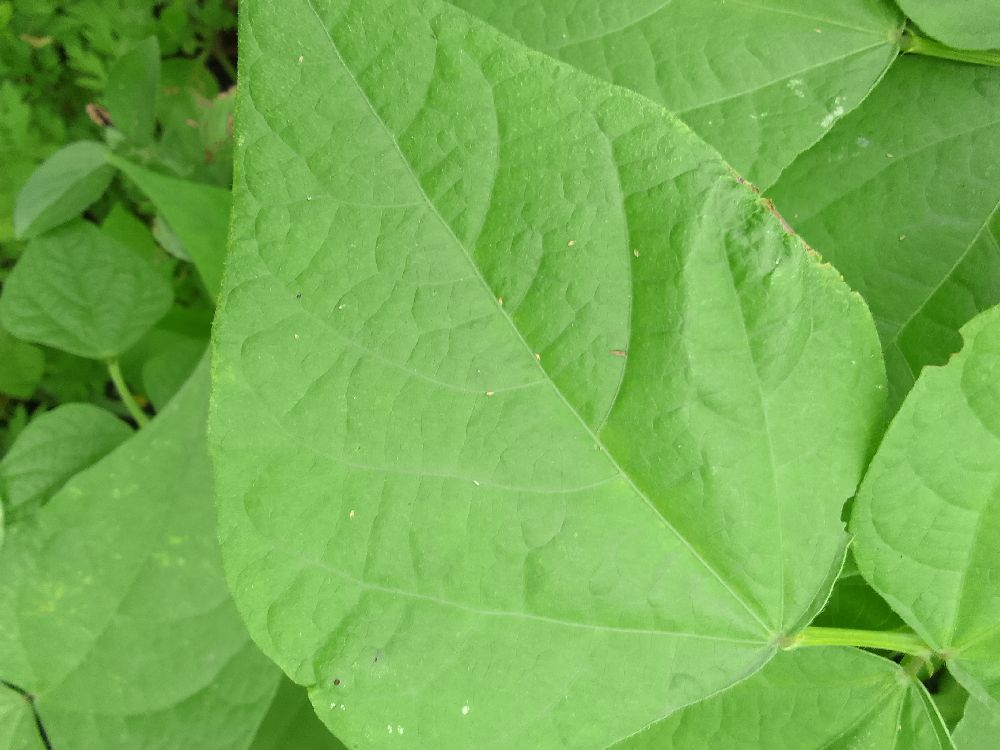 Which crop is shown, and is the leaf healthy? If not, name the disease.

common bean, healthy
